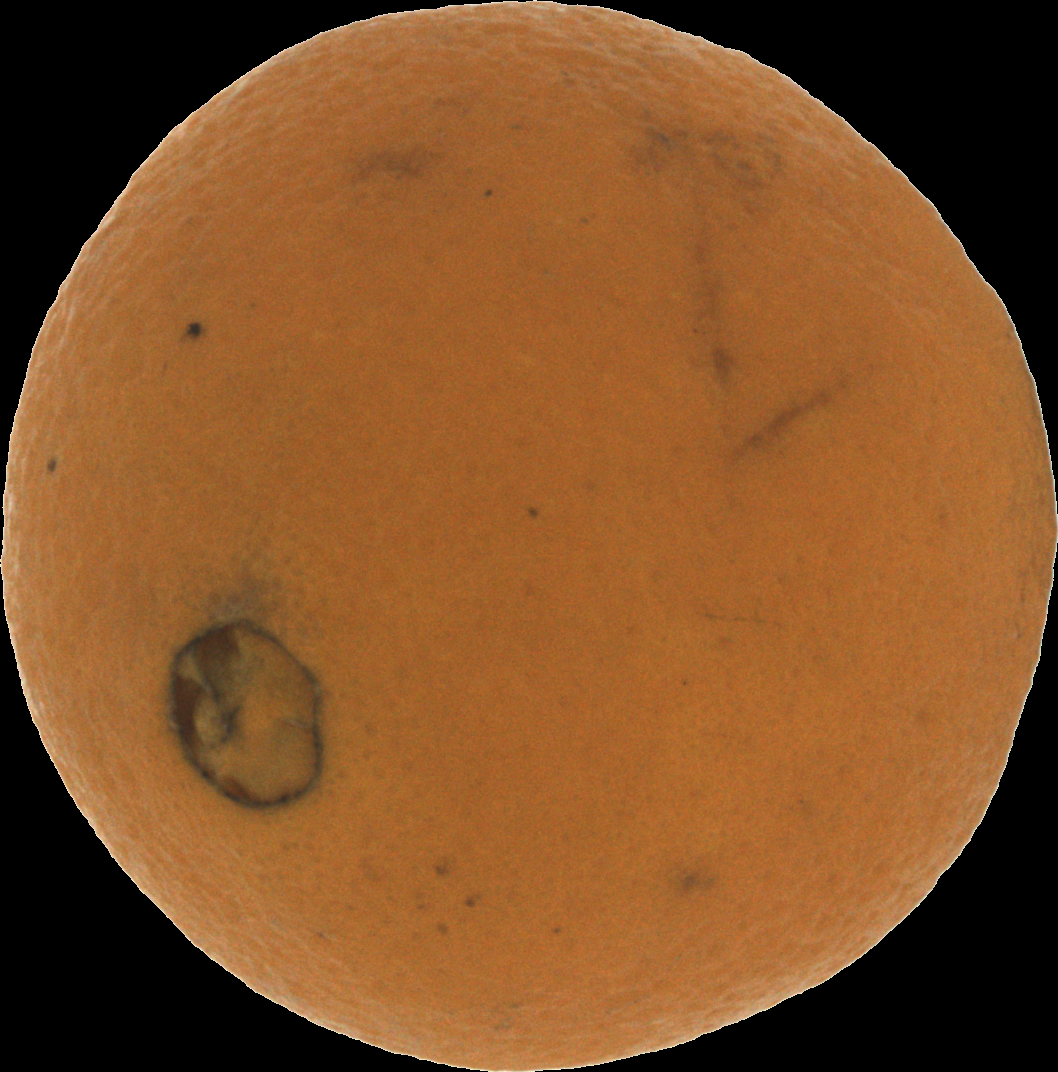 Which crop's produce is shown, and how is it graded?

orange, bad
